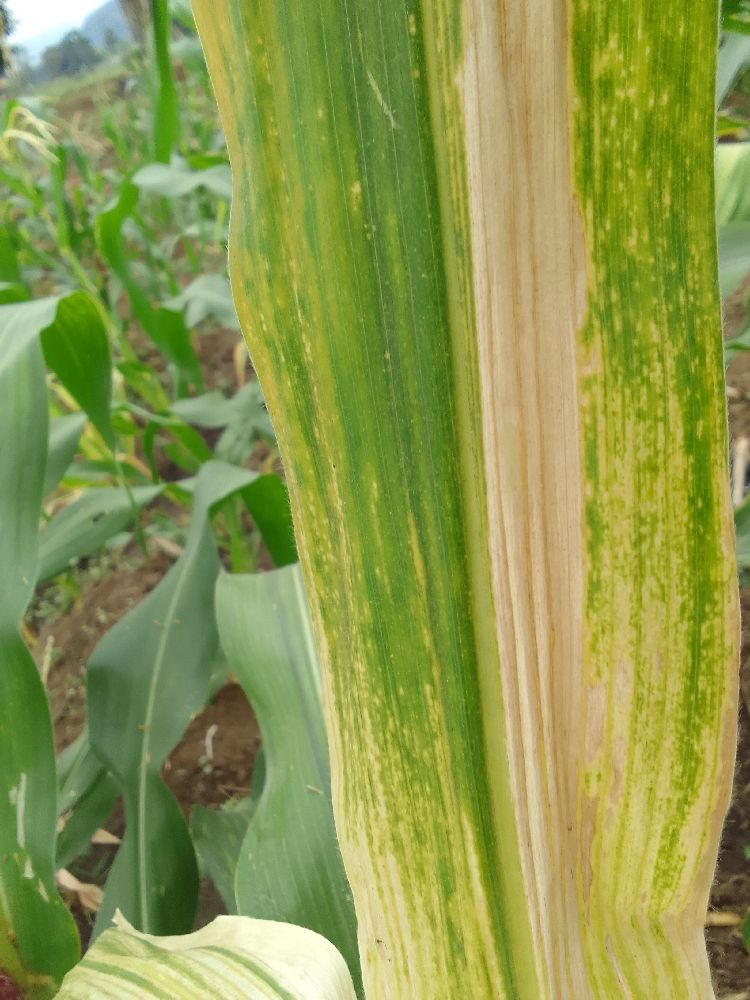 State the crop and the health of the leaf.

maize, maize lethal necrosis
